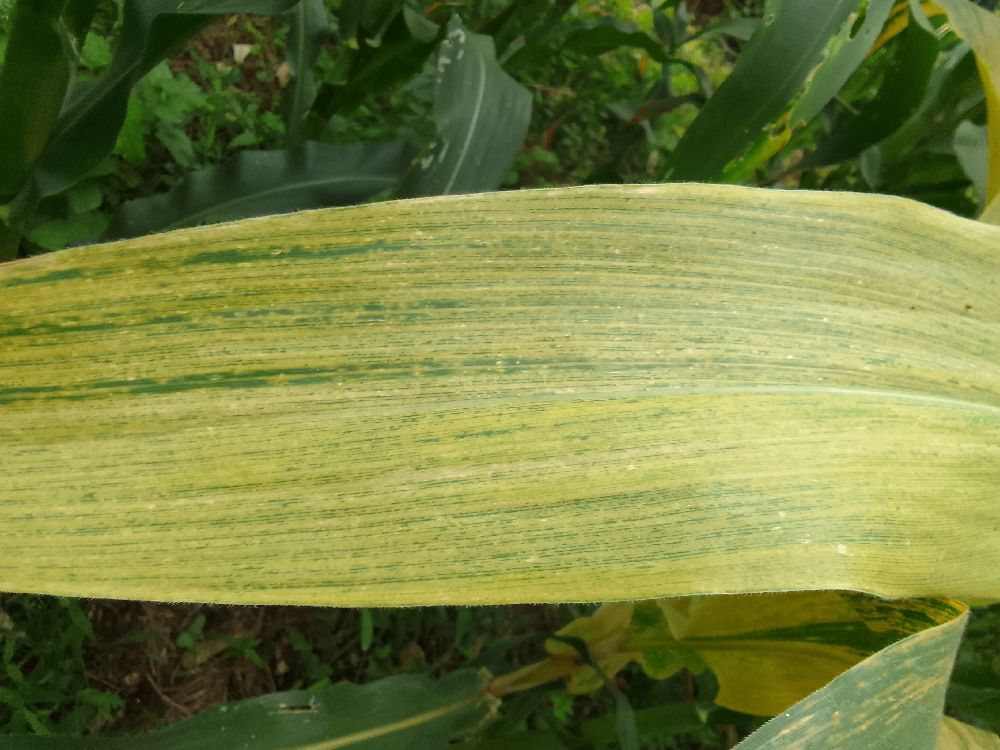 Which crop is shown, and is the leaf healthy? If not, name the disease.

maize, maize lethal necrosis
